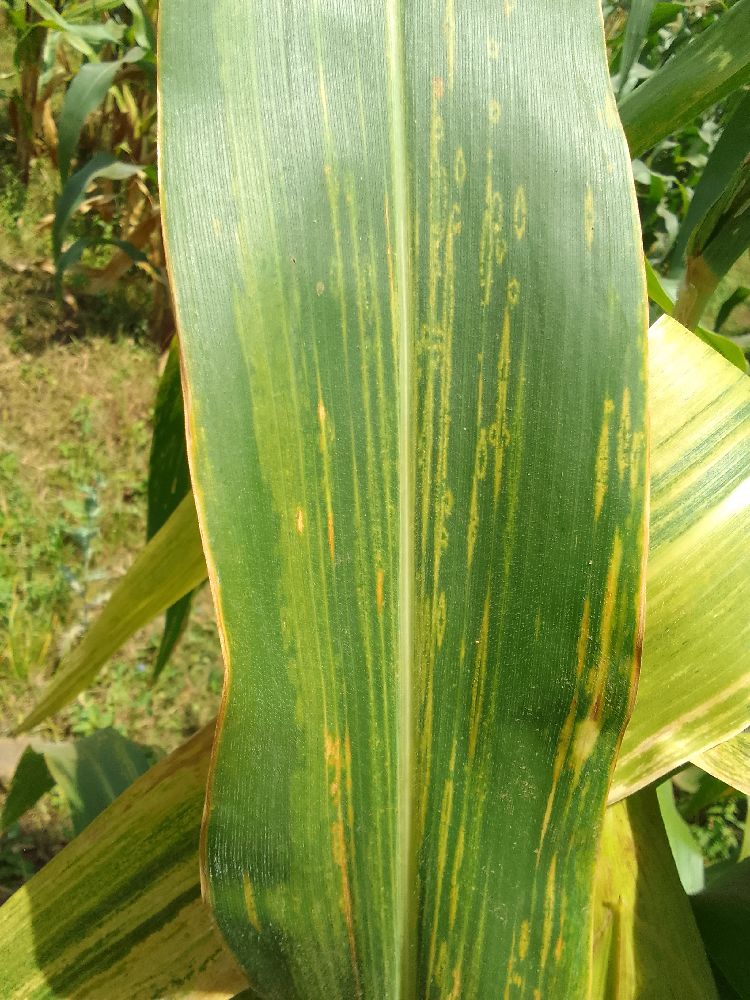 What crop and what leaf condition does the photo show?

maize, maize lethal necrosis
